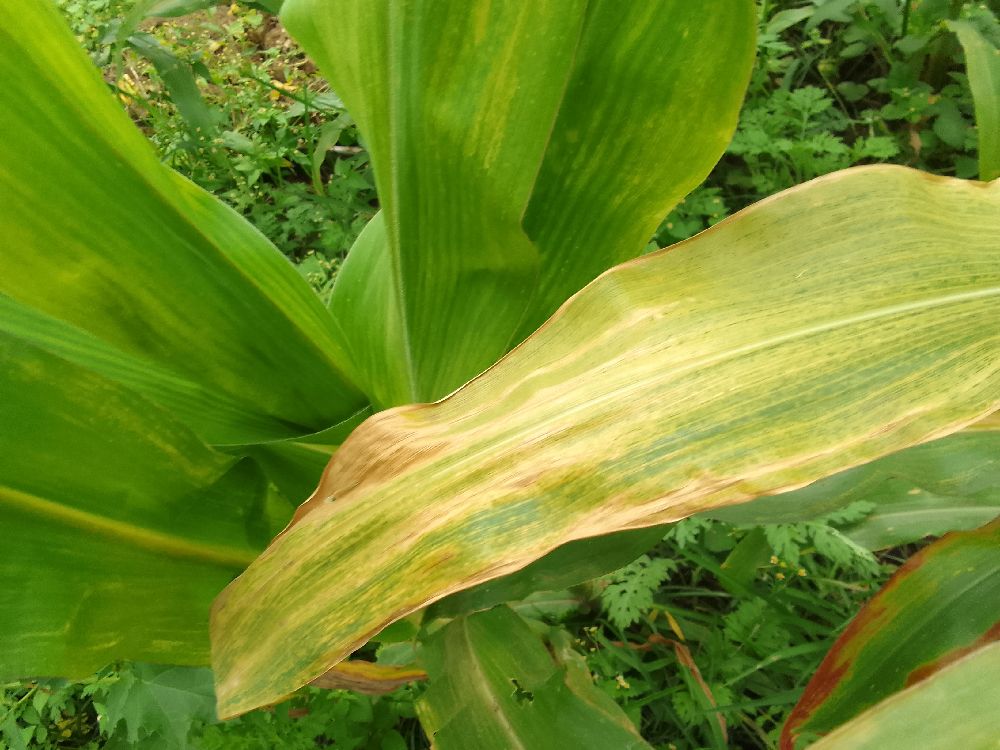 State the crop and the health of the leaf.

maize, maize lethal necrosis
